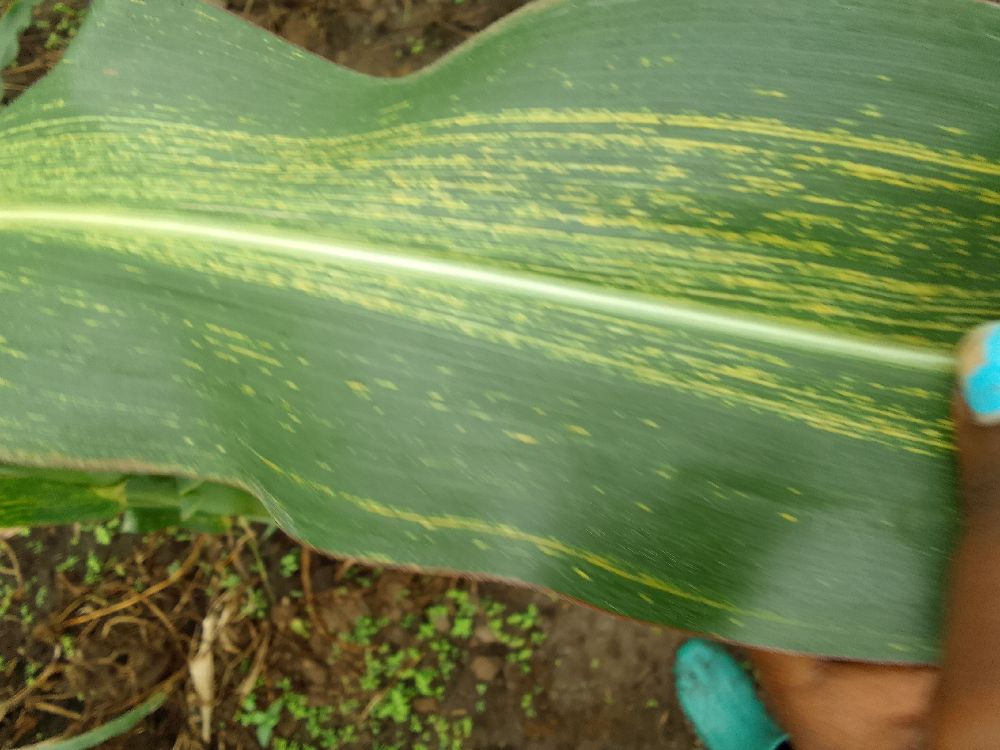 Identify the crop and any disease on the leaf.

maize, maize streak virus
